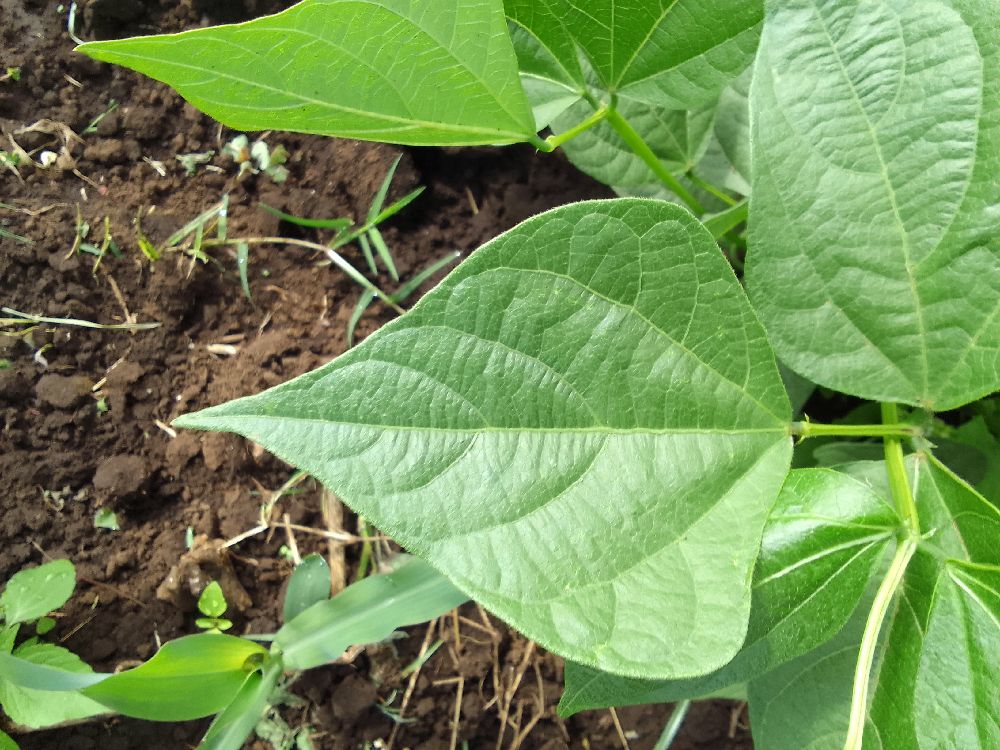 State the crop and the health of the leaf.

common bean, healthy
